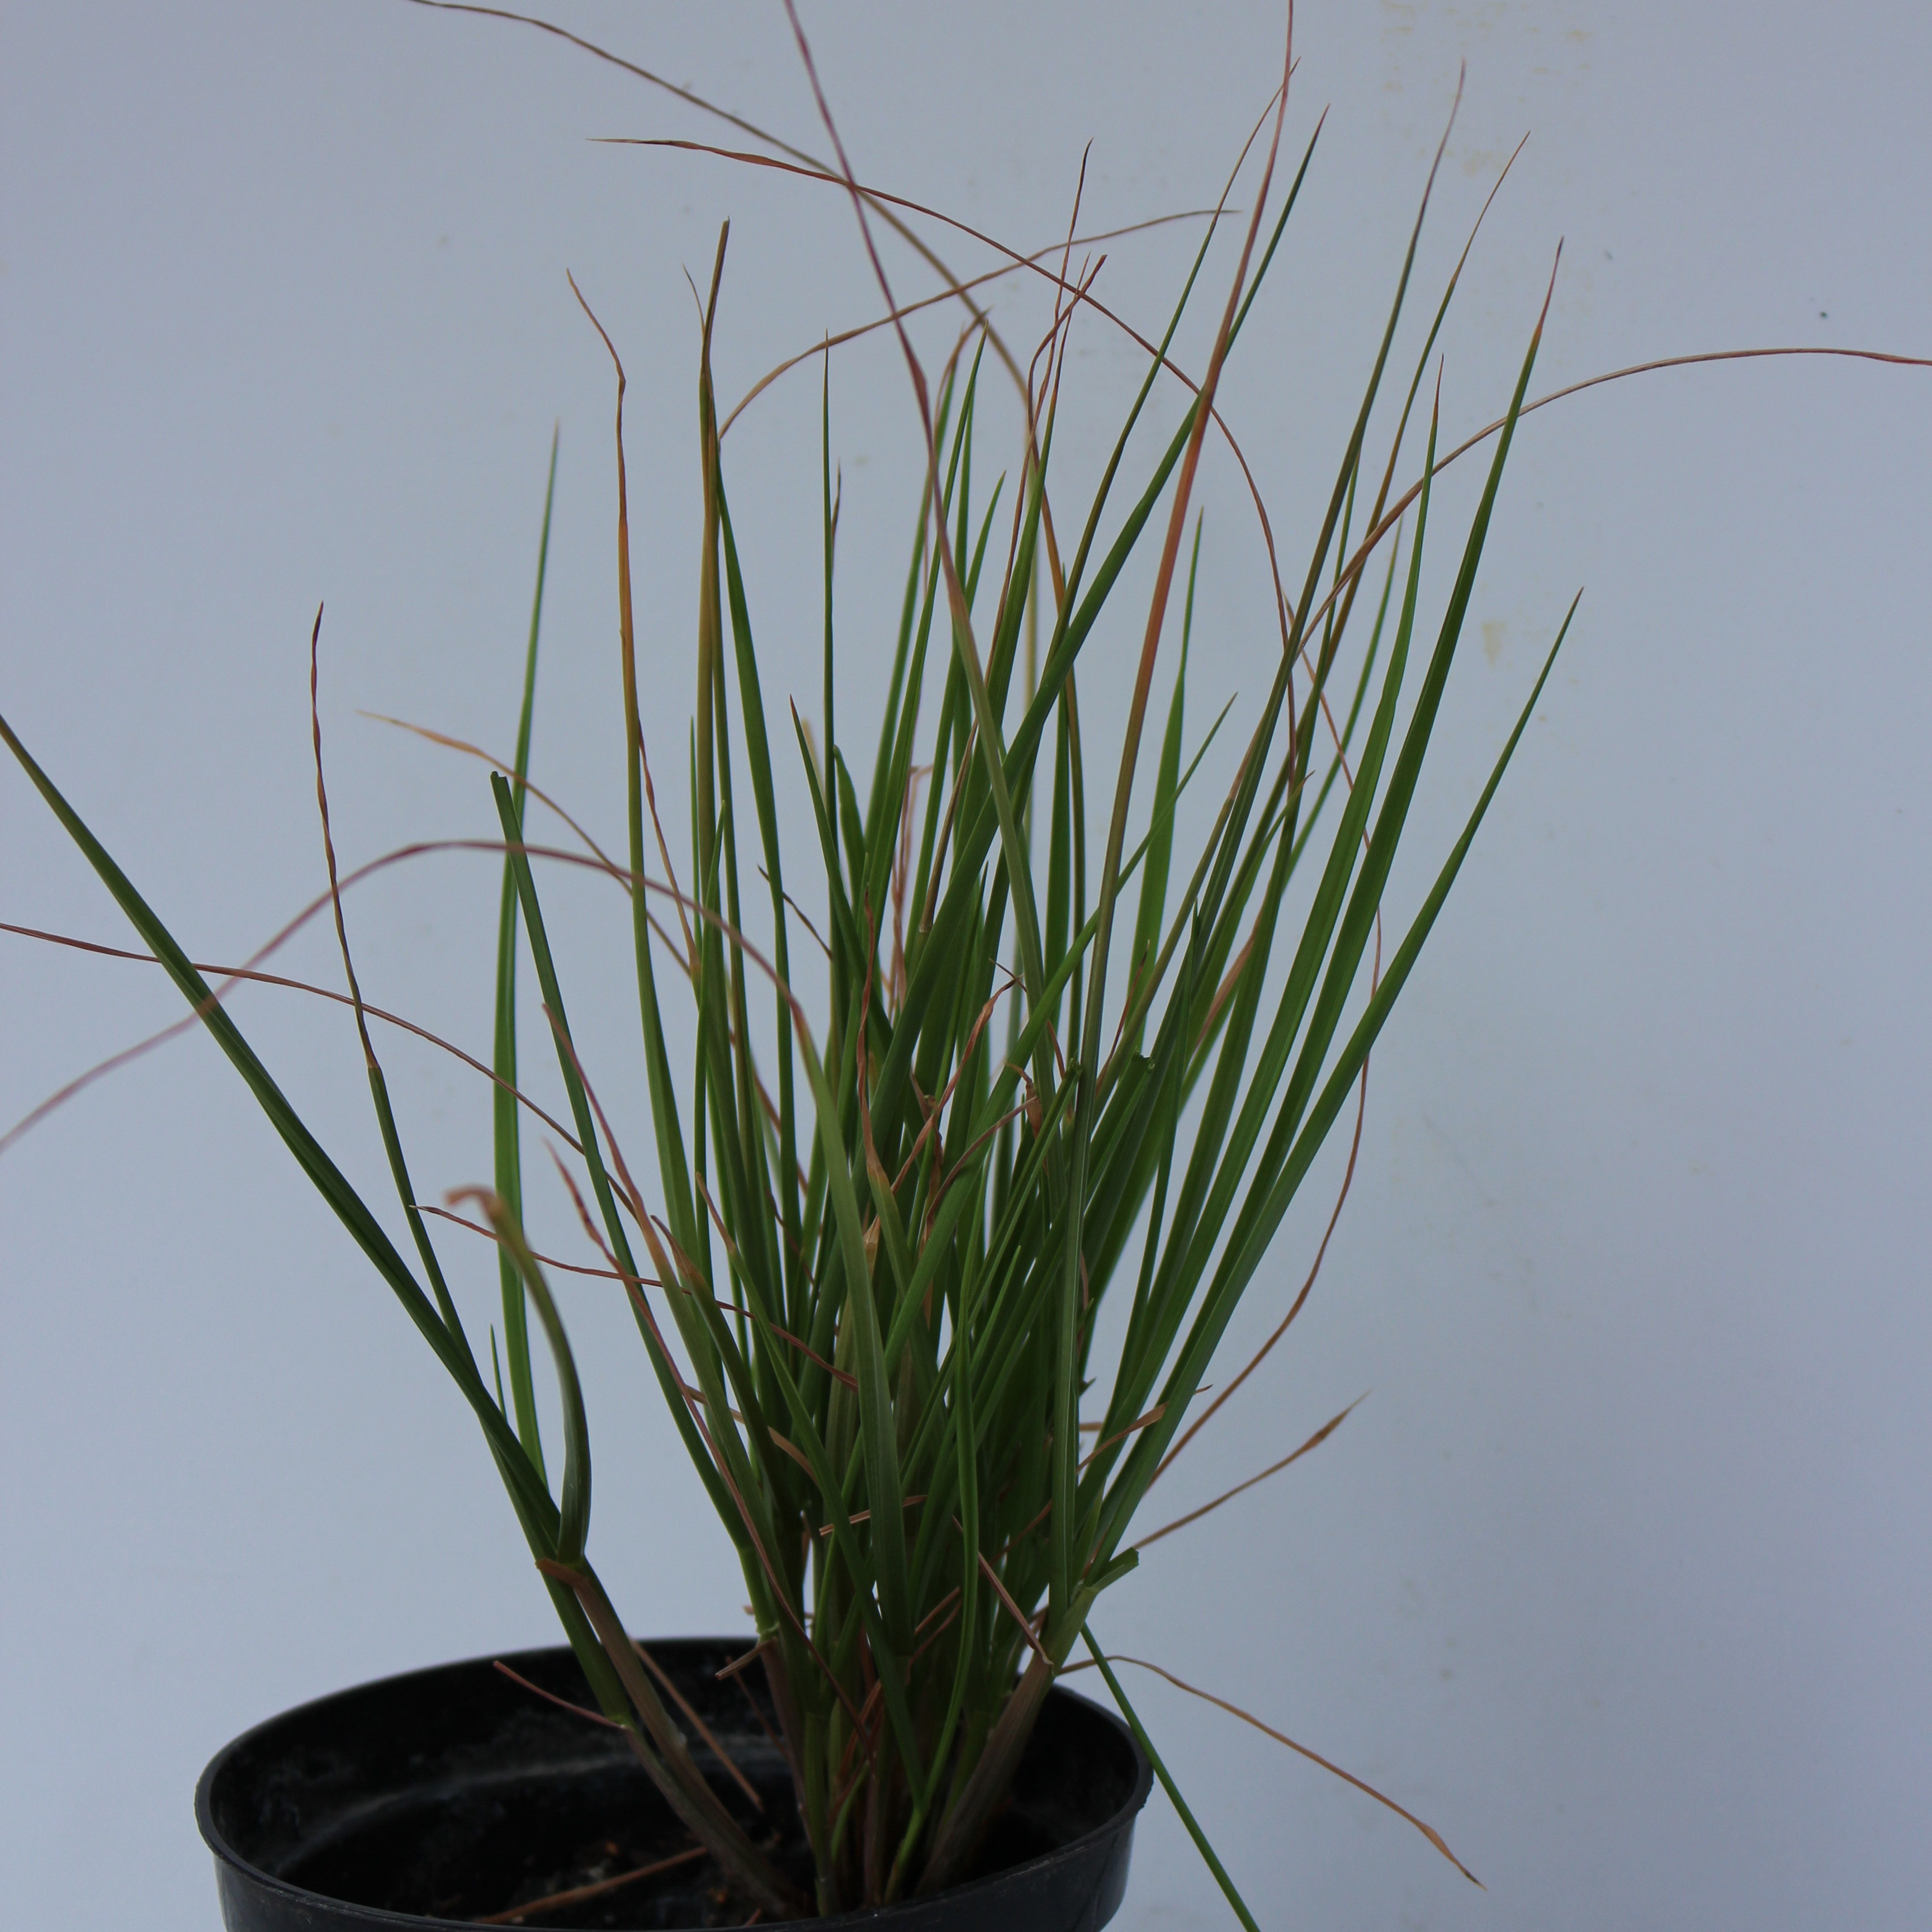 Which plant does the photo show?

Lolium multiflorum
